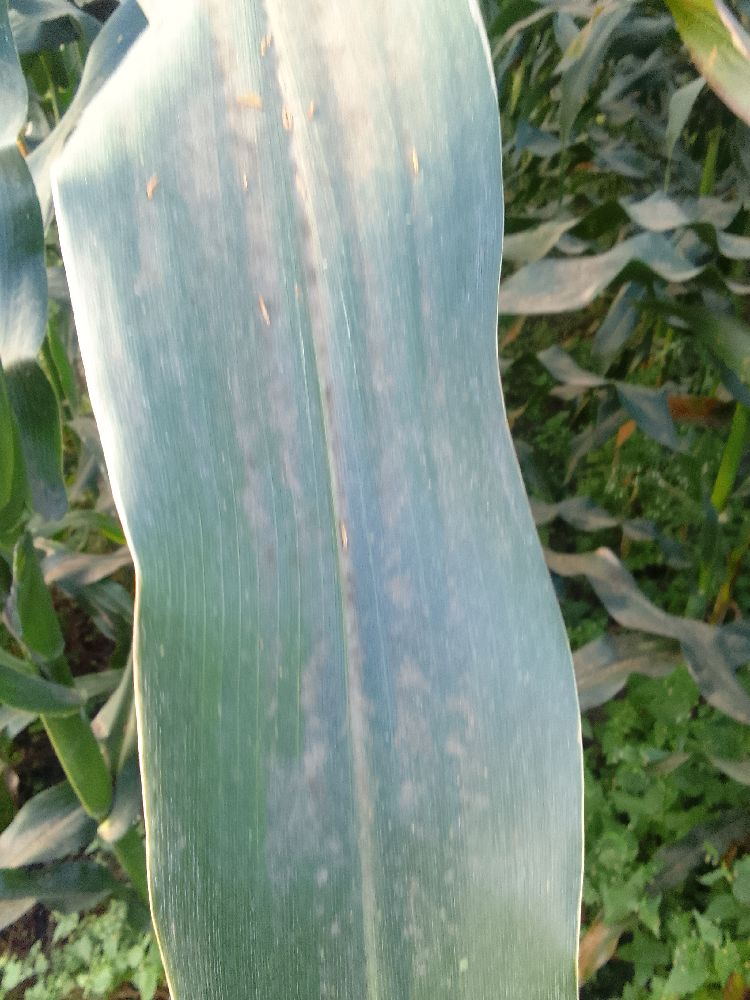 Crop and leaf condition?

maize, healthy
